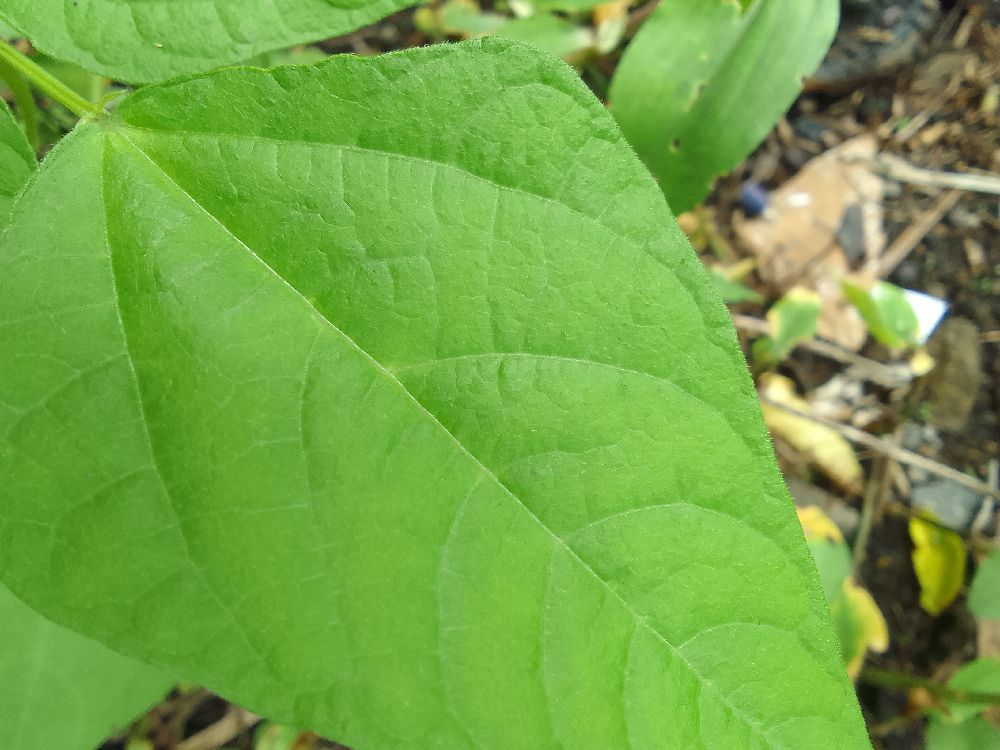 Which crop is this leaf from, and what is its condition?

common bean, healthy
